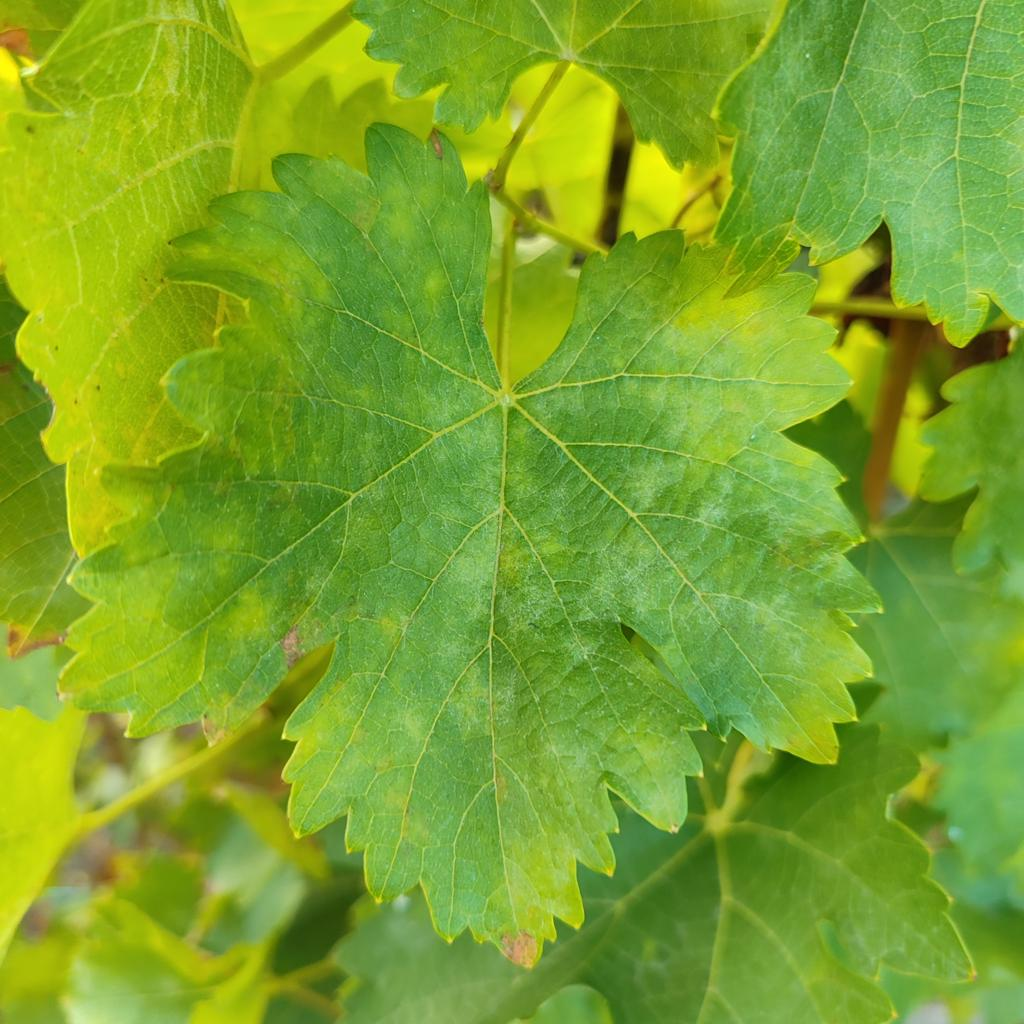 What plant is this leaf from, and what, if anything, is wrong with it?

grapevine, powdery mildew
